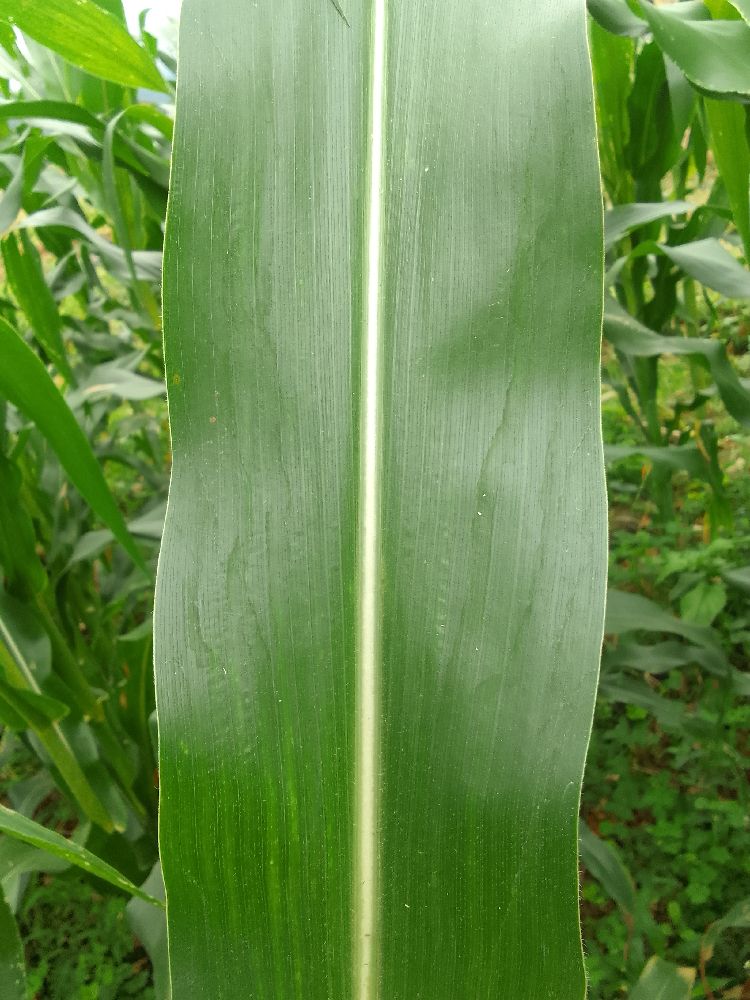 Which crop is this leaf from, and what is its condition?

maize, healthy
